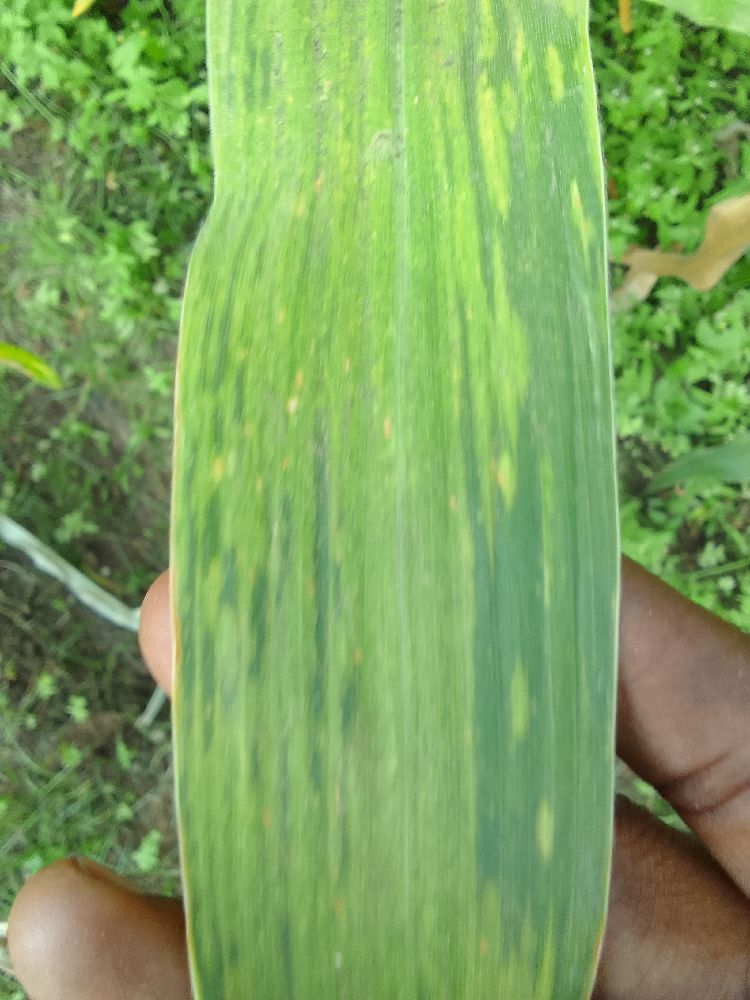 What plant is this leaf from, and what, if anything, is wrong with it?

maize, maize lethal necrosis
